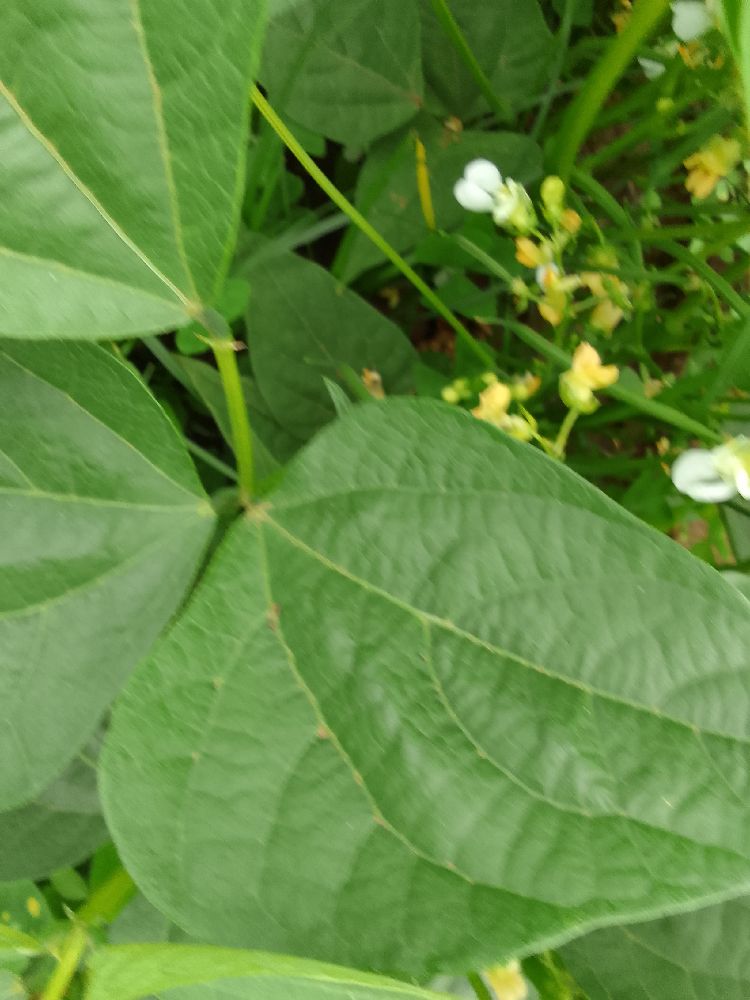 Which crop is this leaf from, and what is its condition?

common bean, healthy
